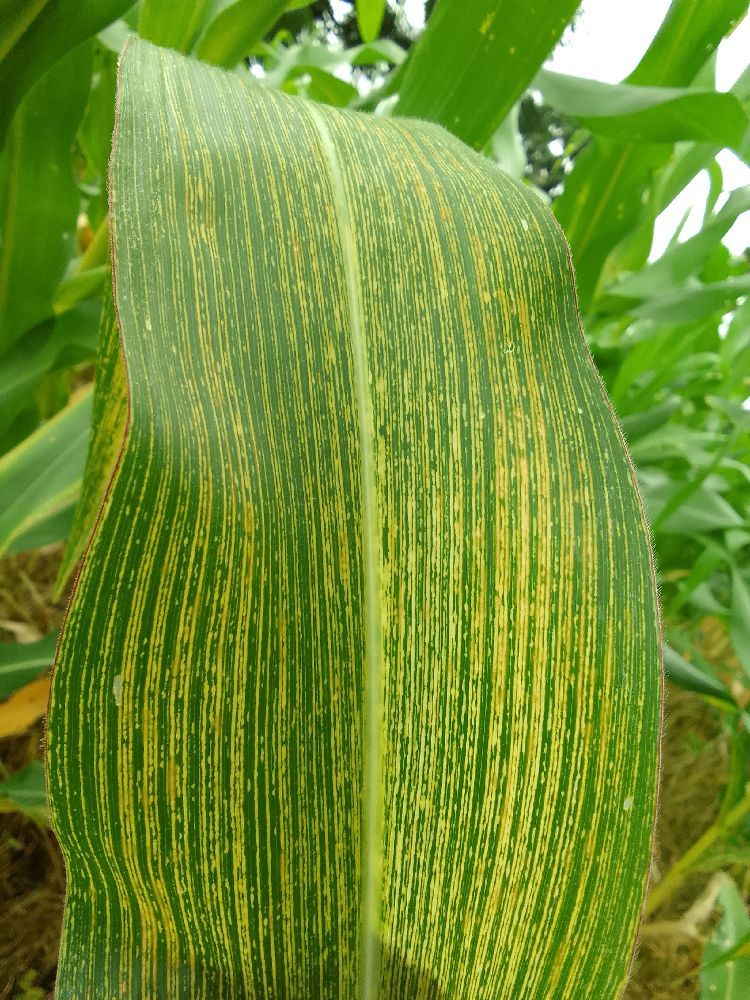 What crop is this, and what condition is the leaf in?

maize, maize streak virus
